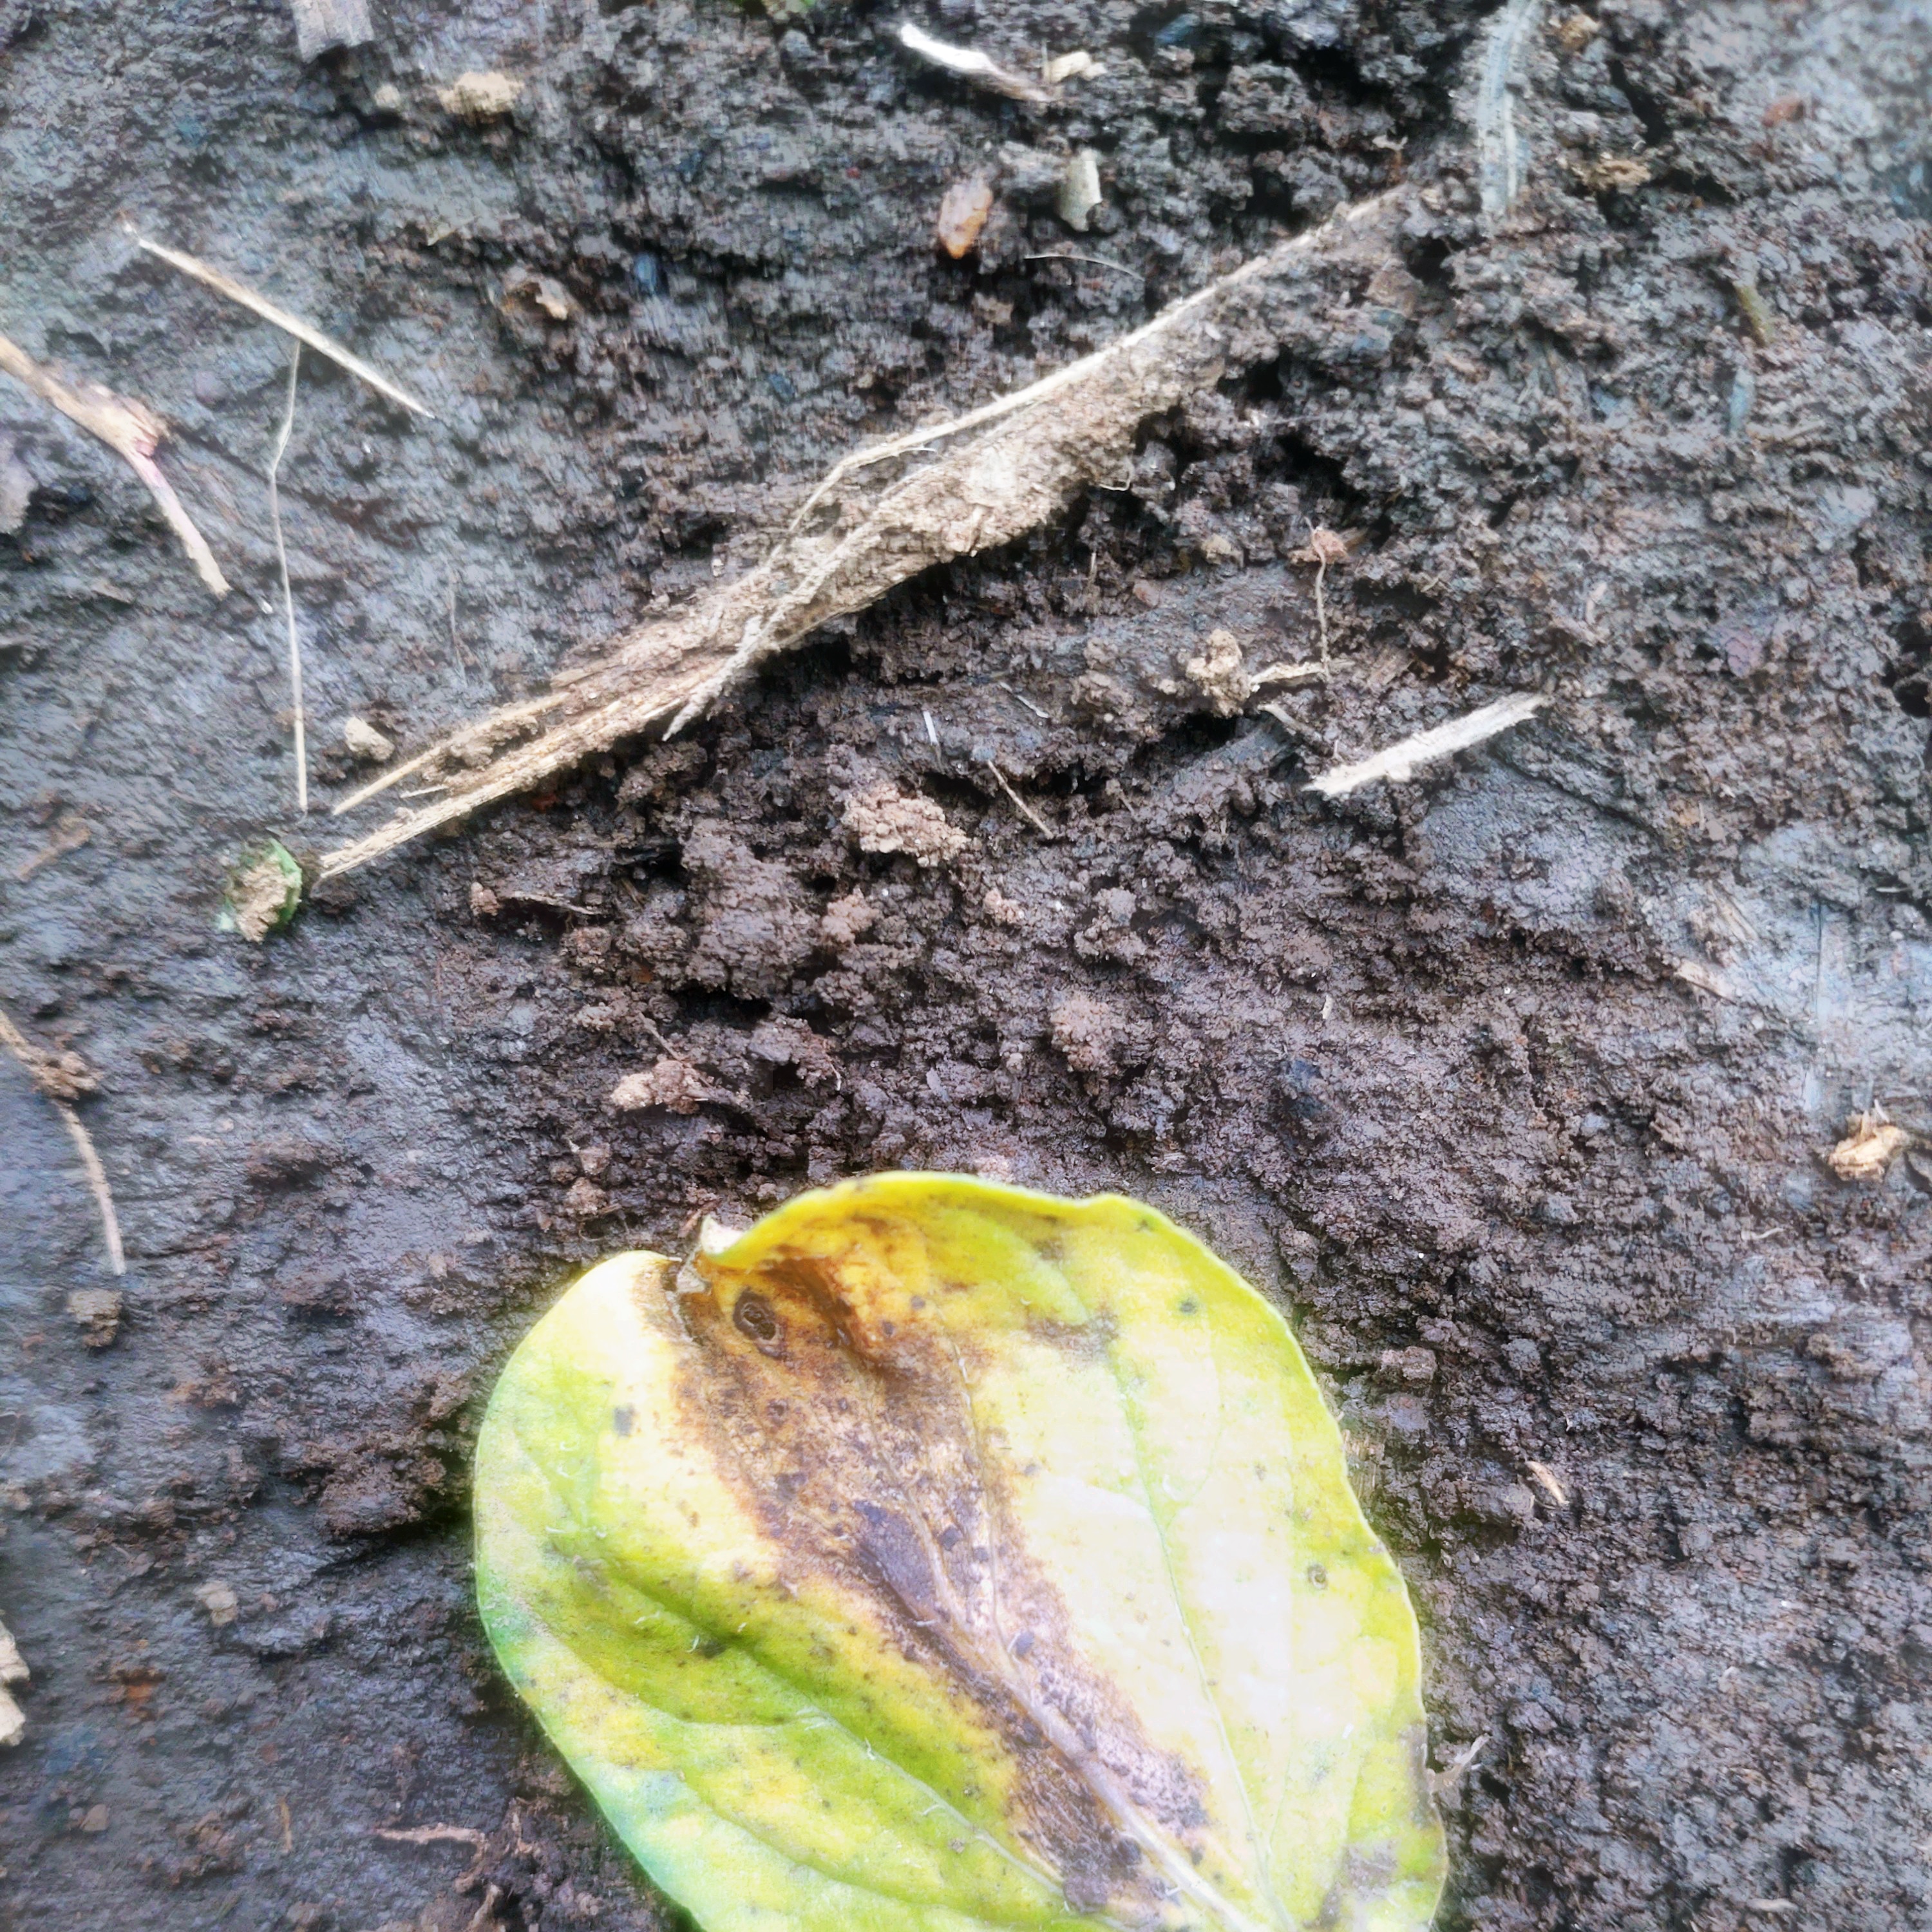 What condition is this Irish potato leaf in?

late blight
